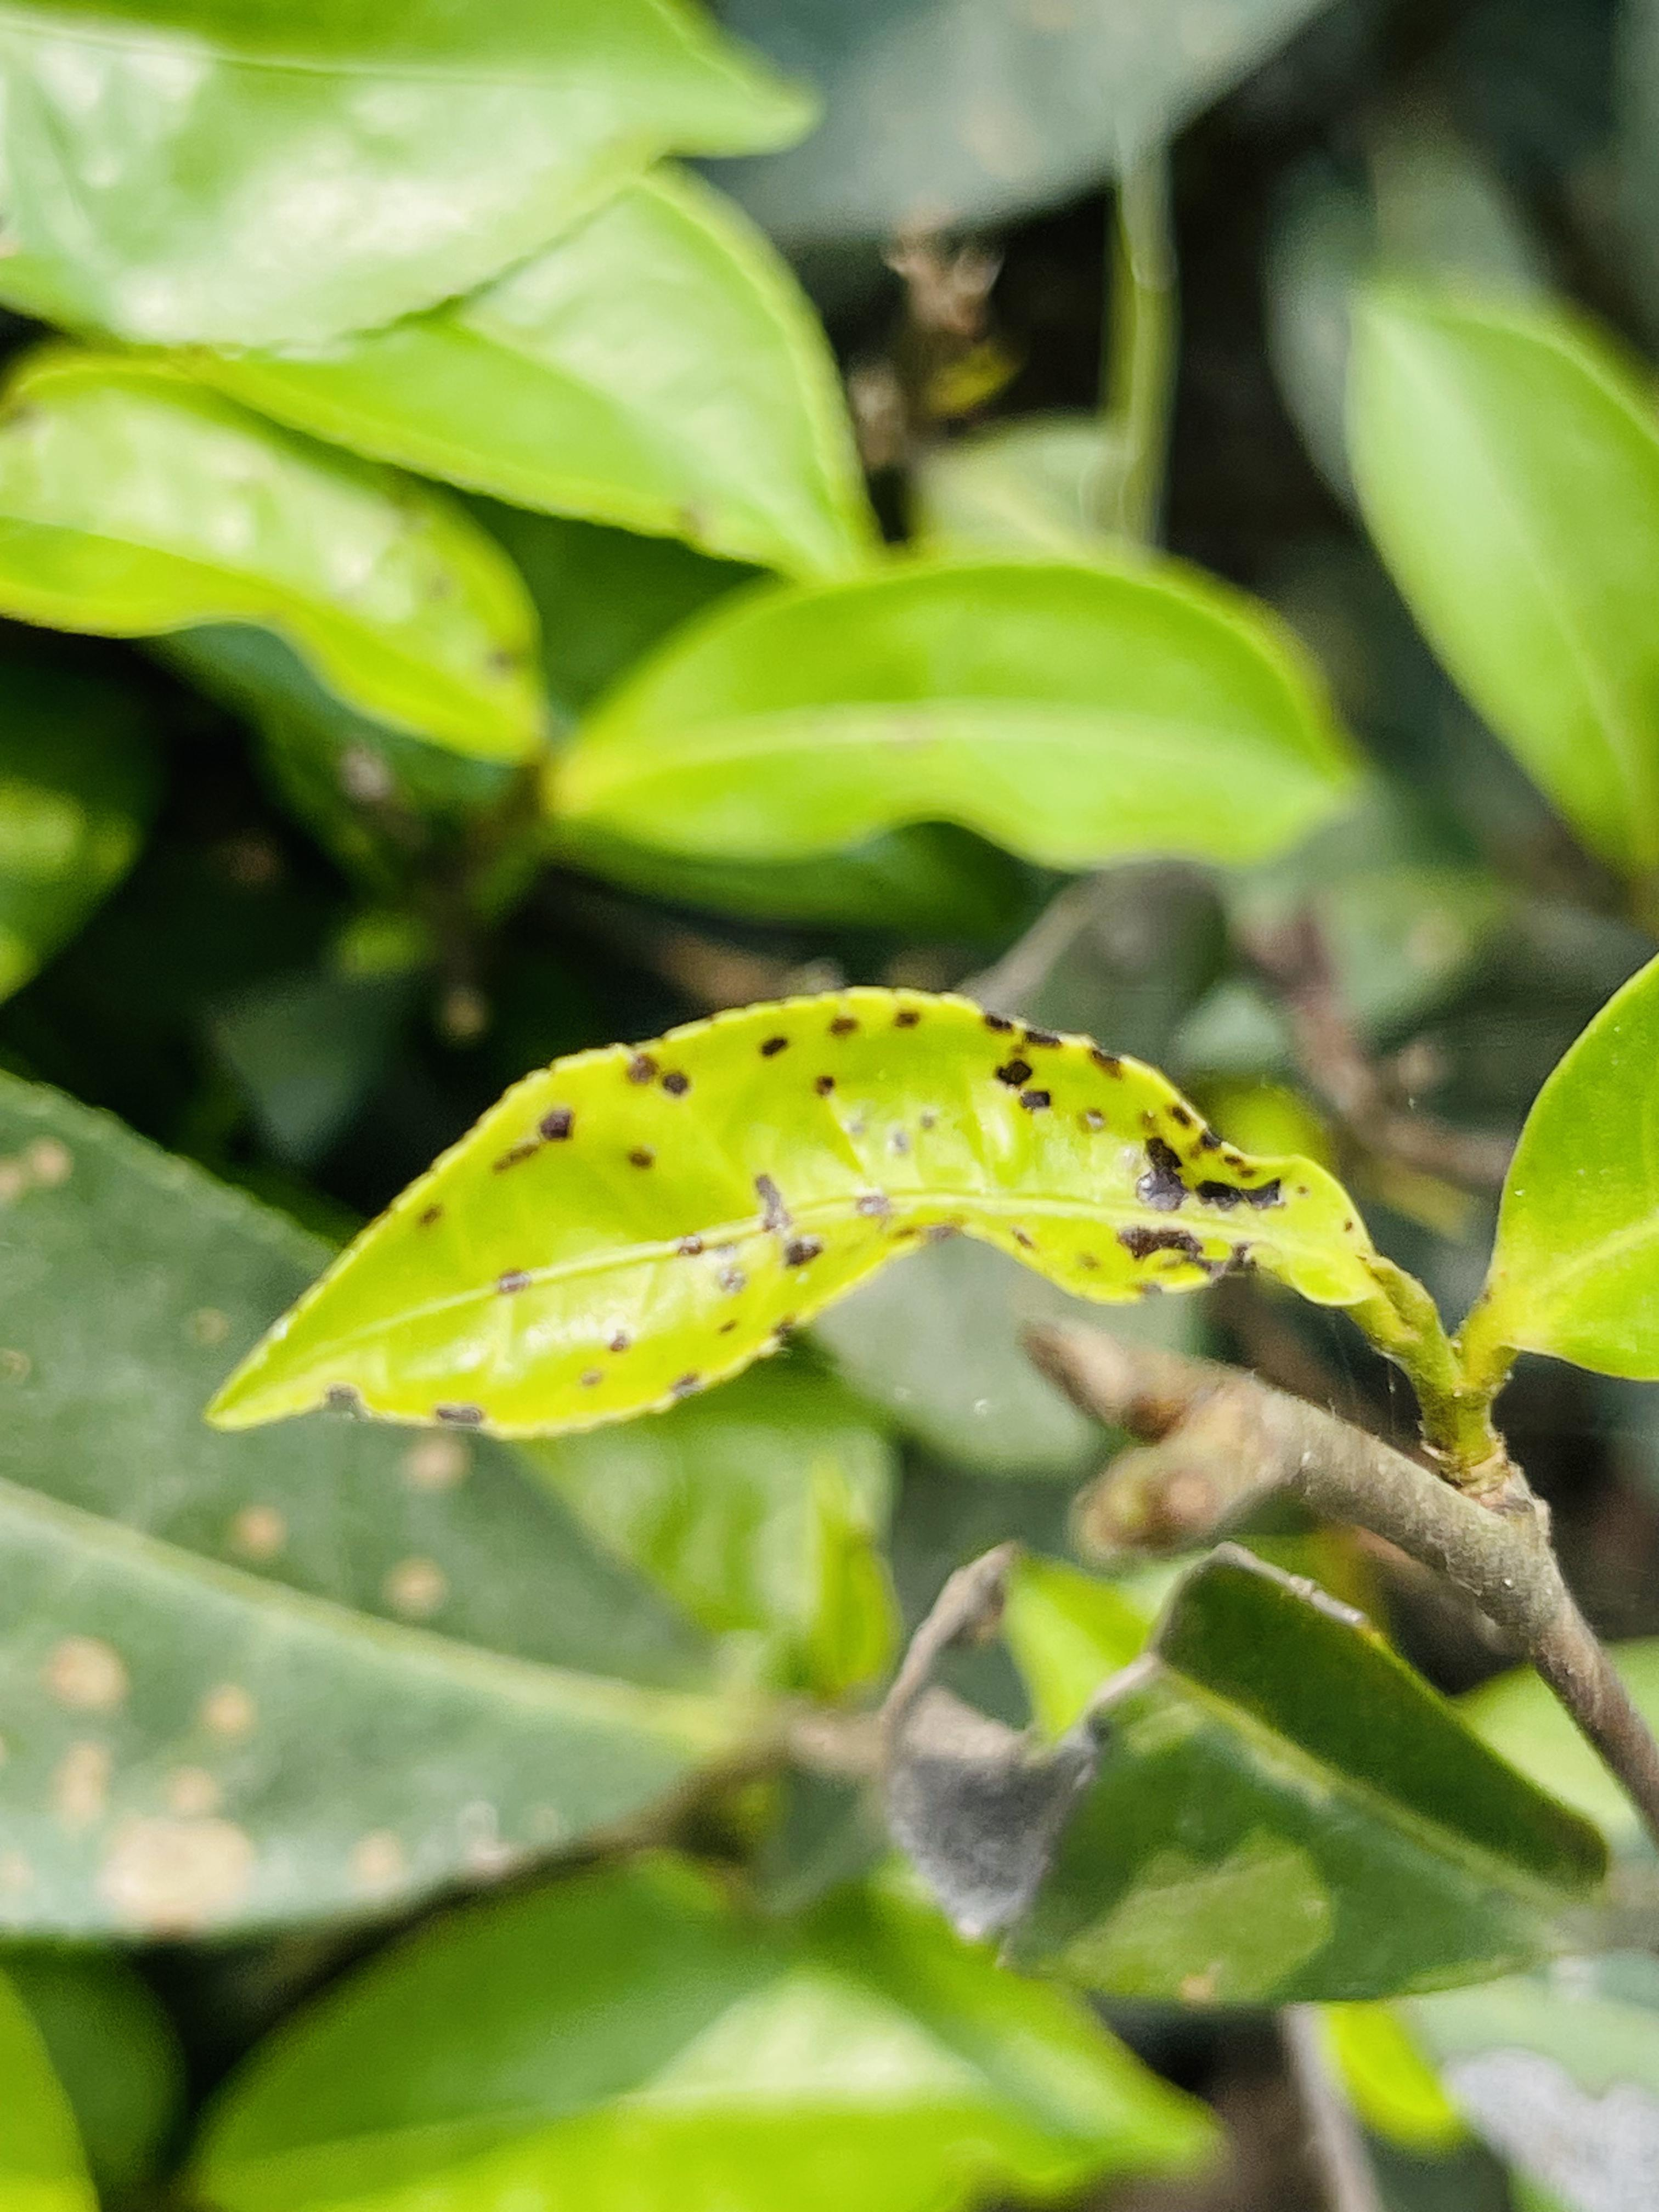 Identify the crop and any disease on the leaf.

tea, helopeltis
